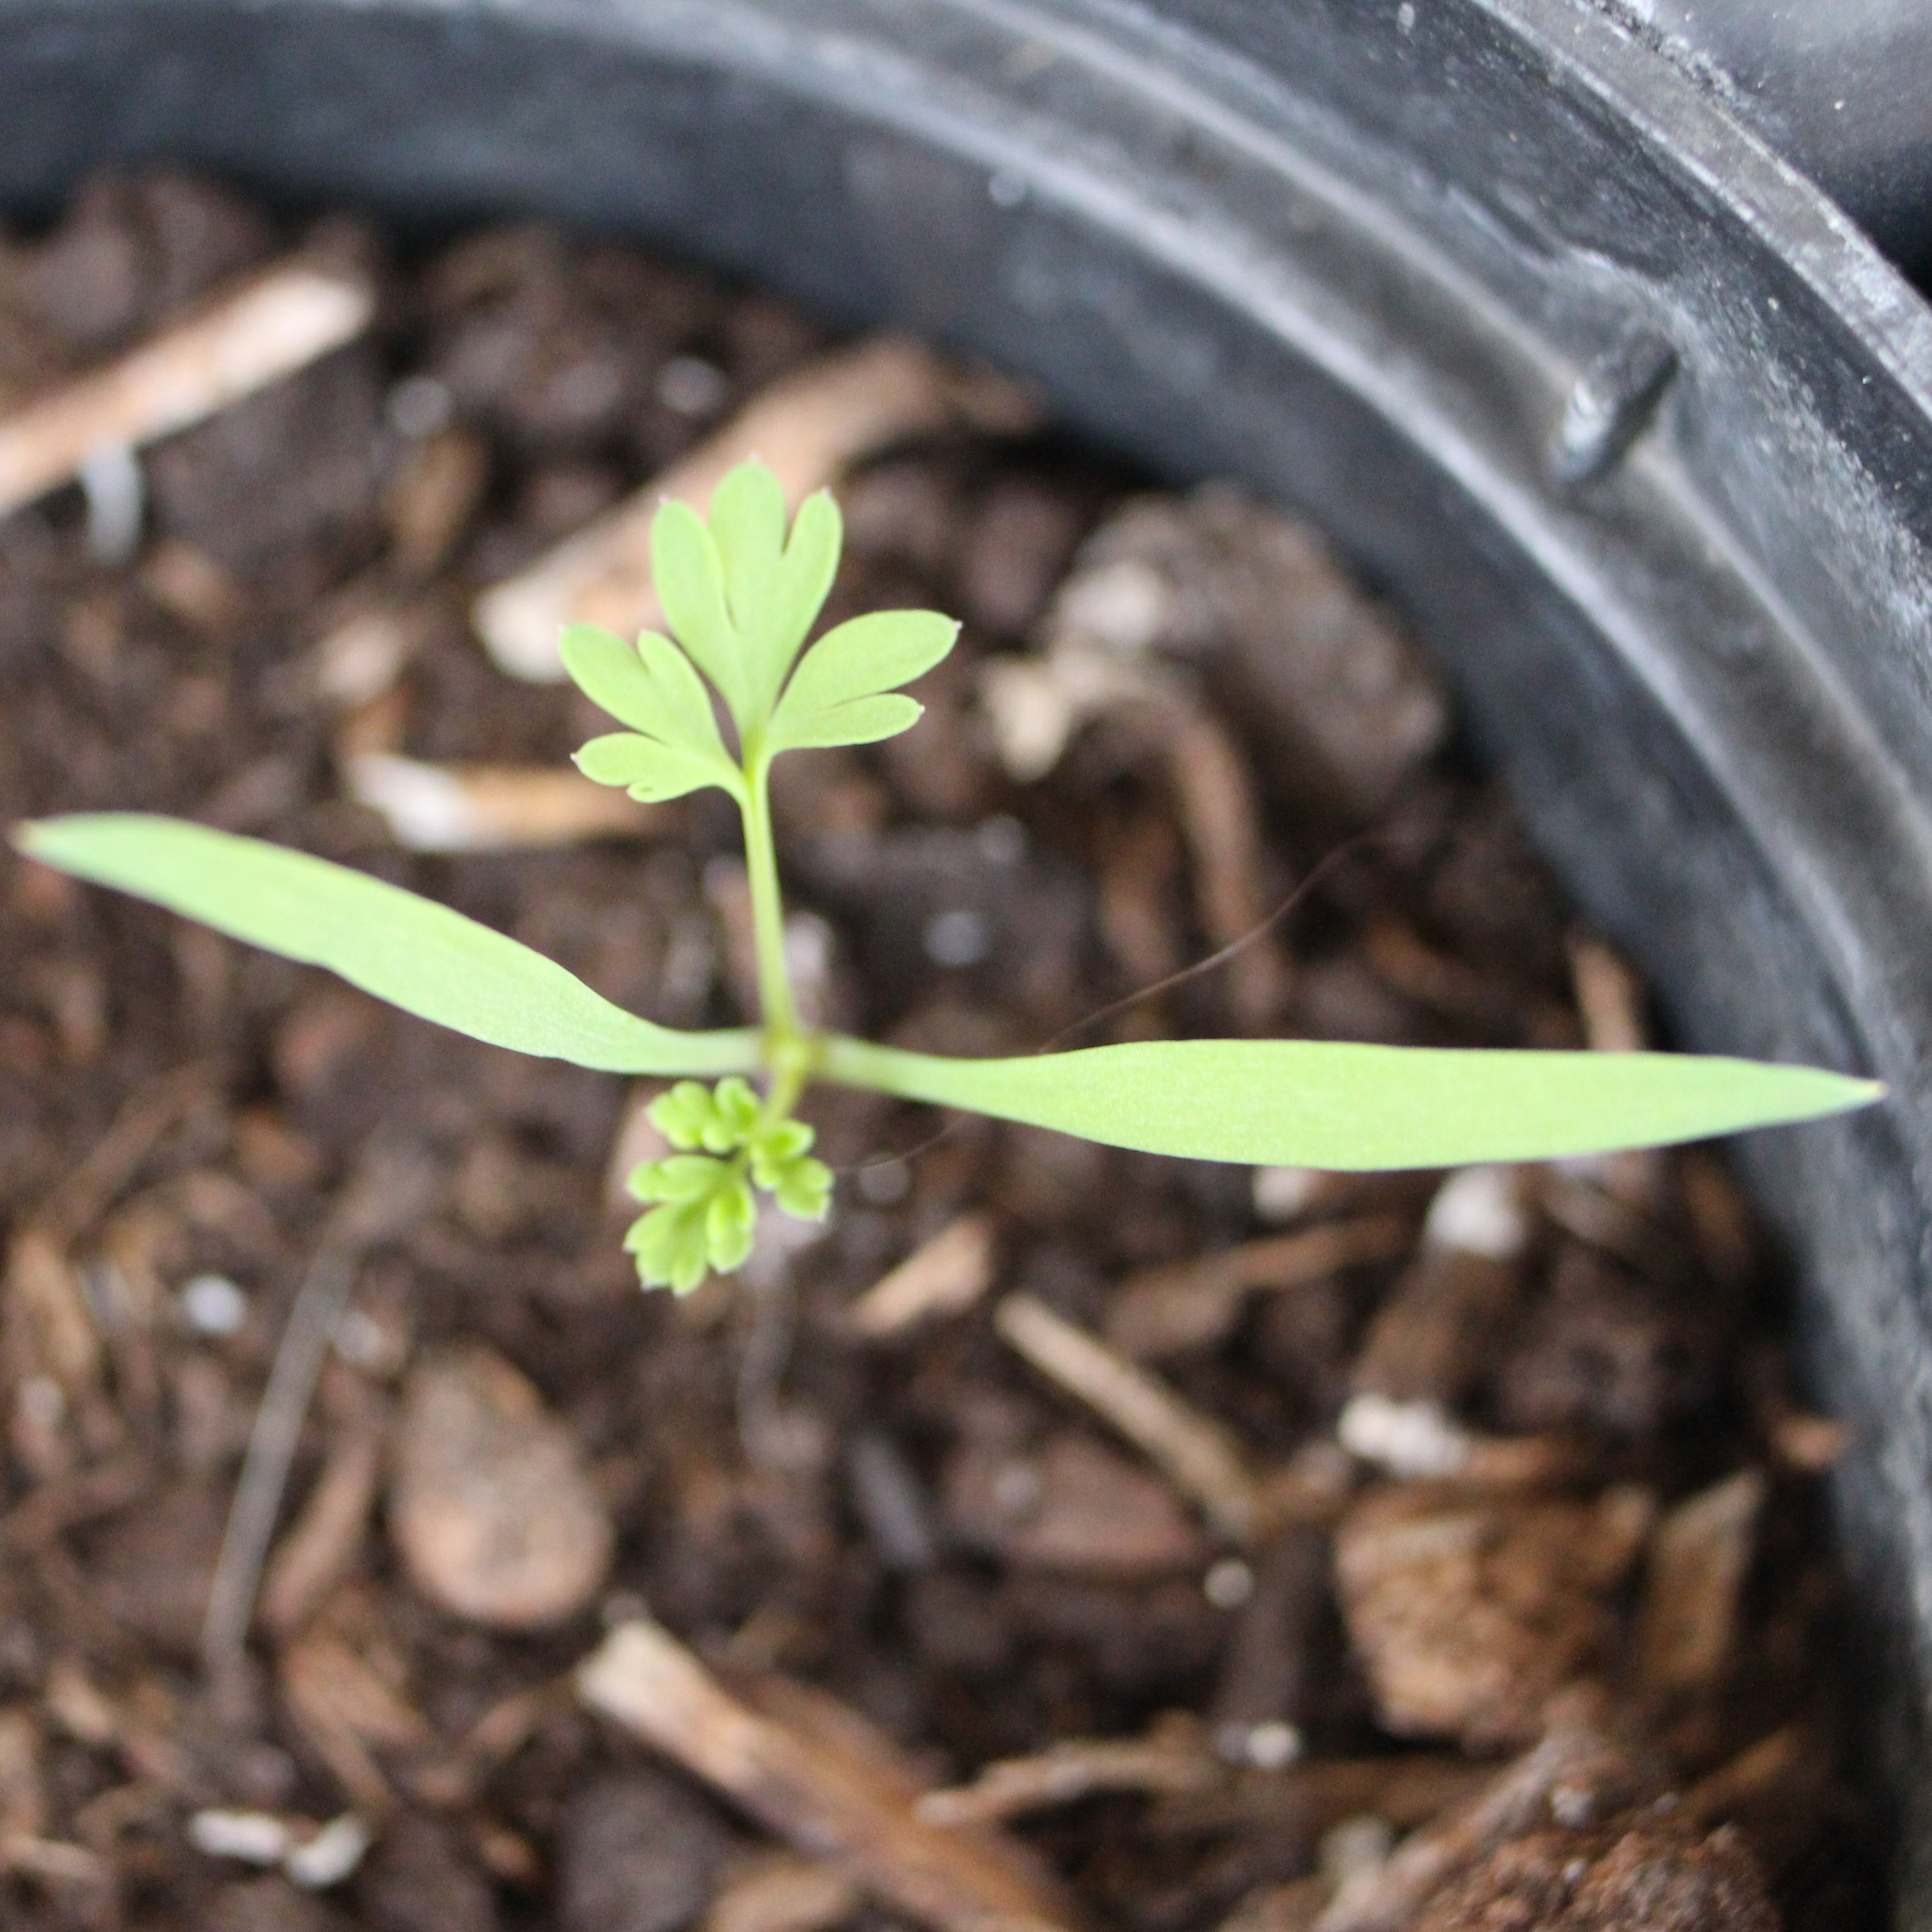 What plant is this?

Fumaria officinalis
